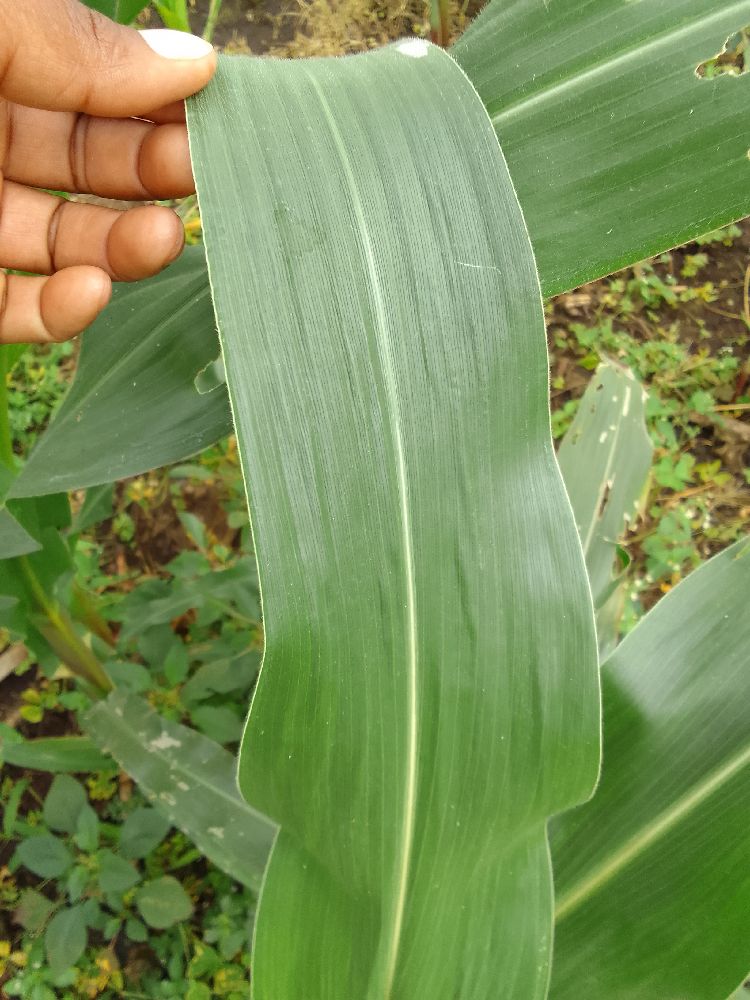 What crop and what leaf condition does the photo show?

maize, healthy
